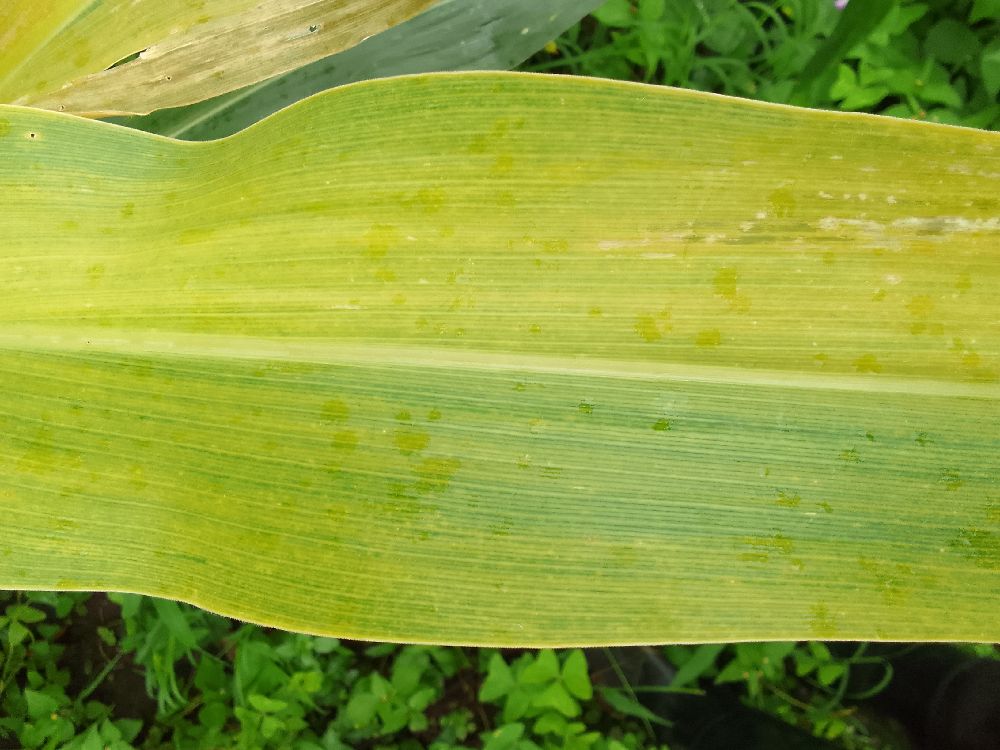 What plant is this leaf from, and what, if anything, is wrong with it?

maize, healthy
